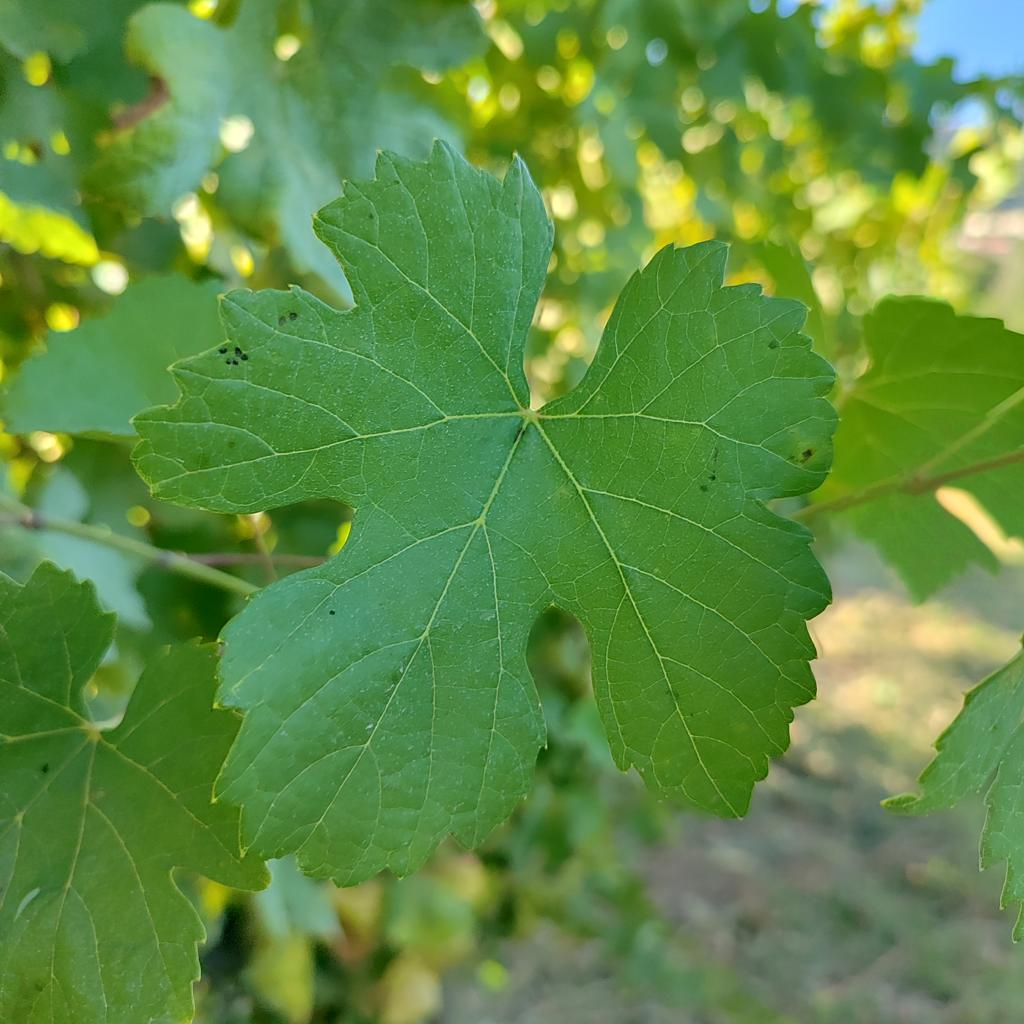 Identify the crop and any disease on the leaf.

grapevine, healthy
